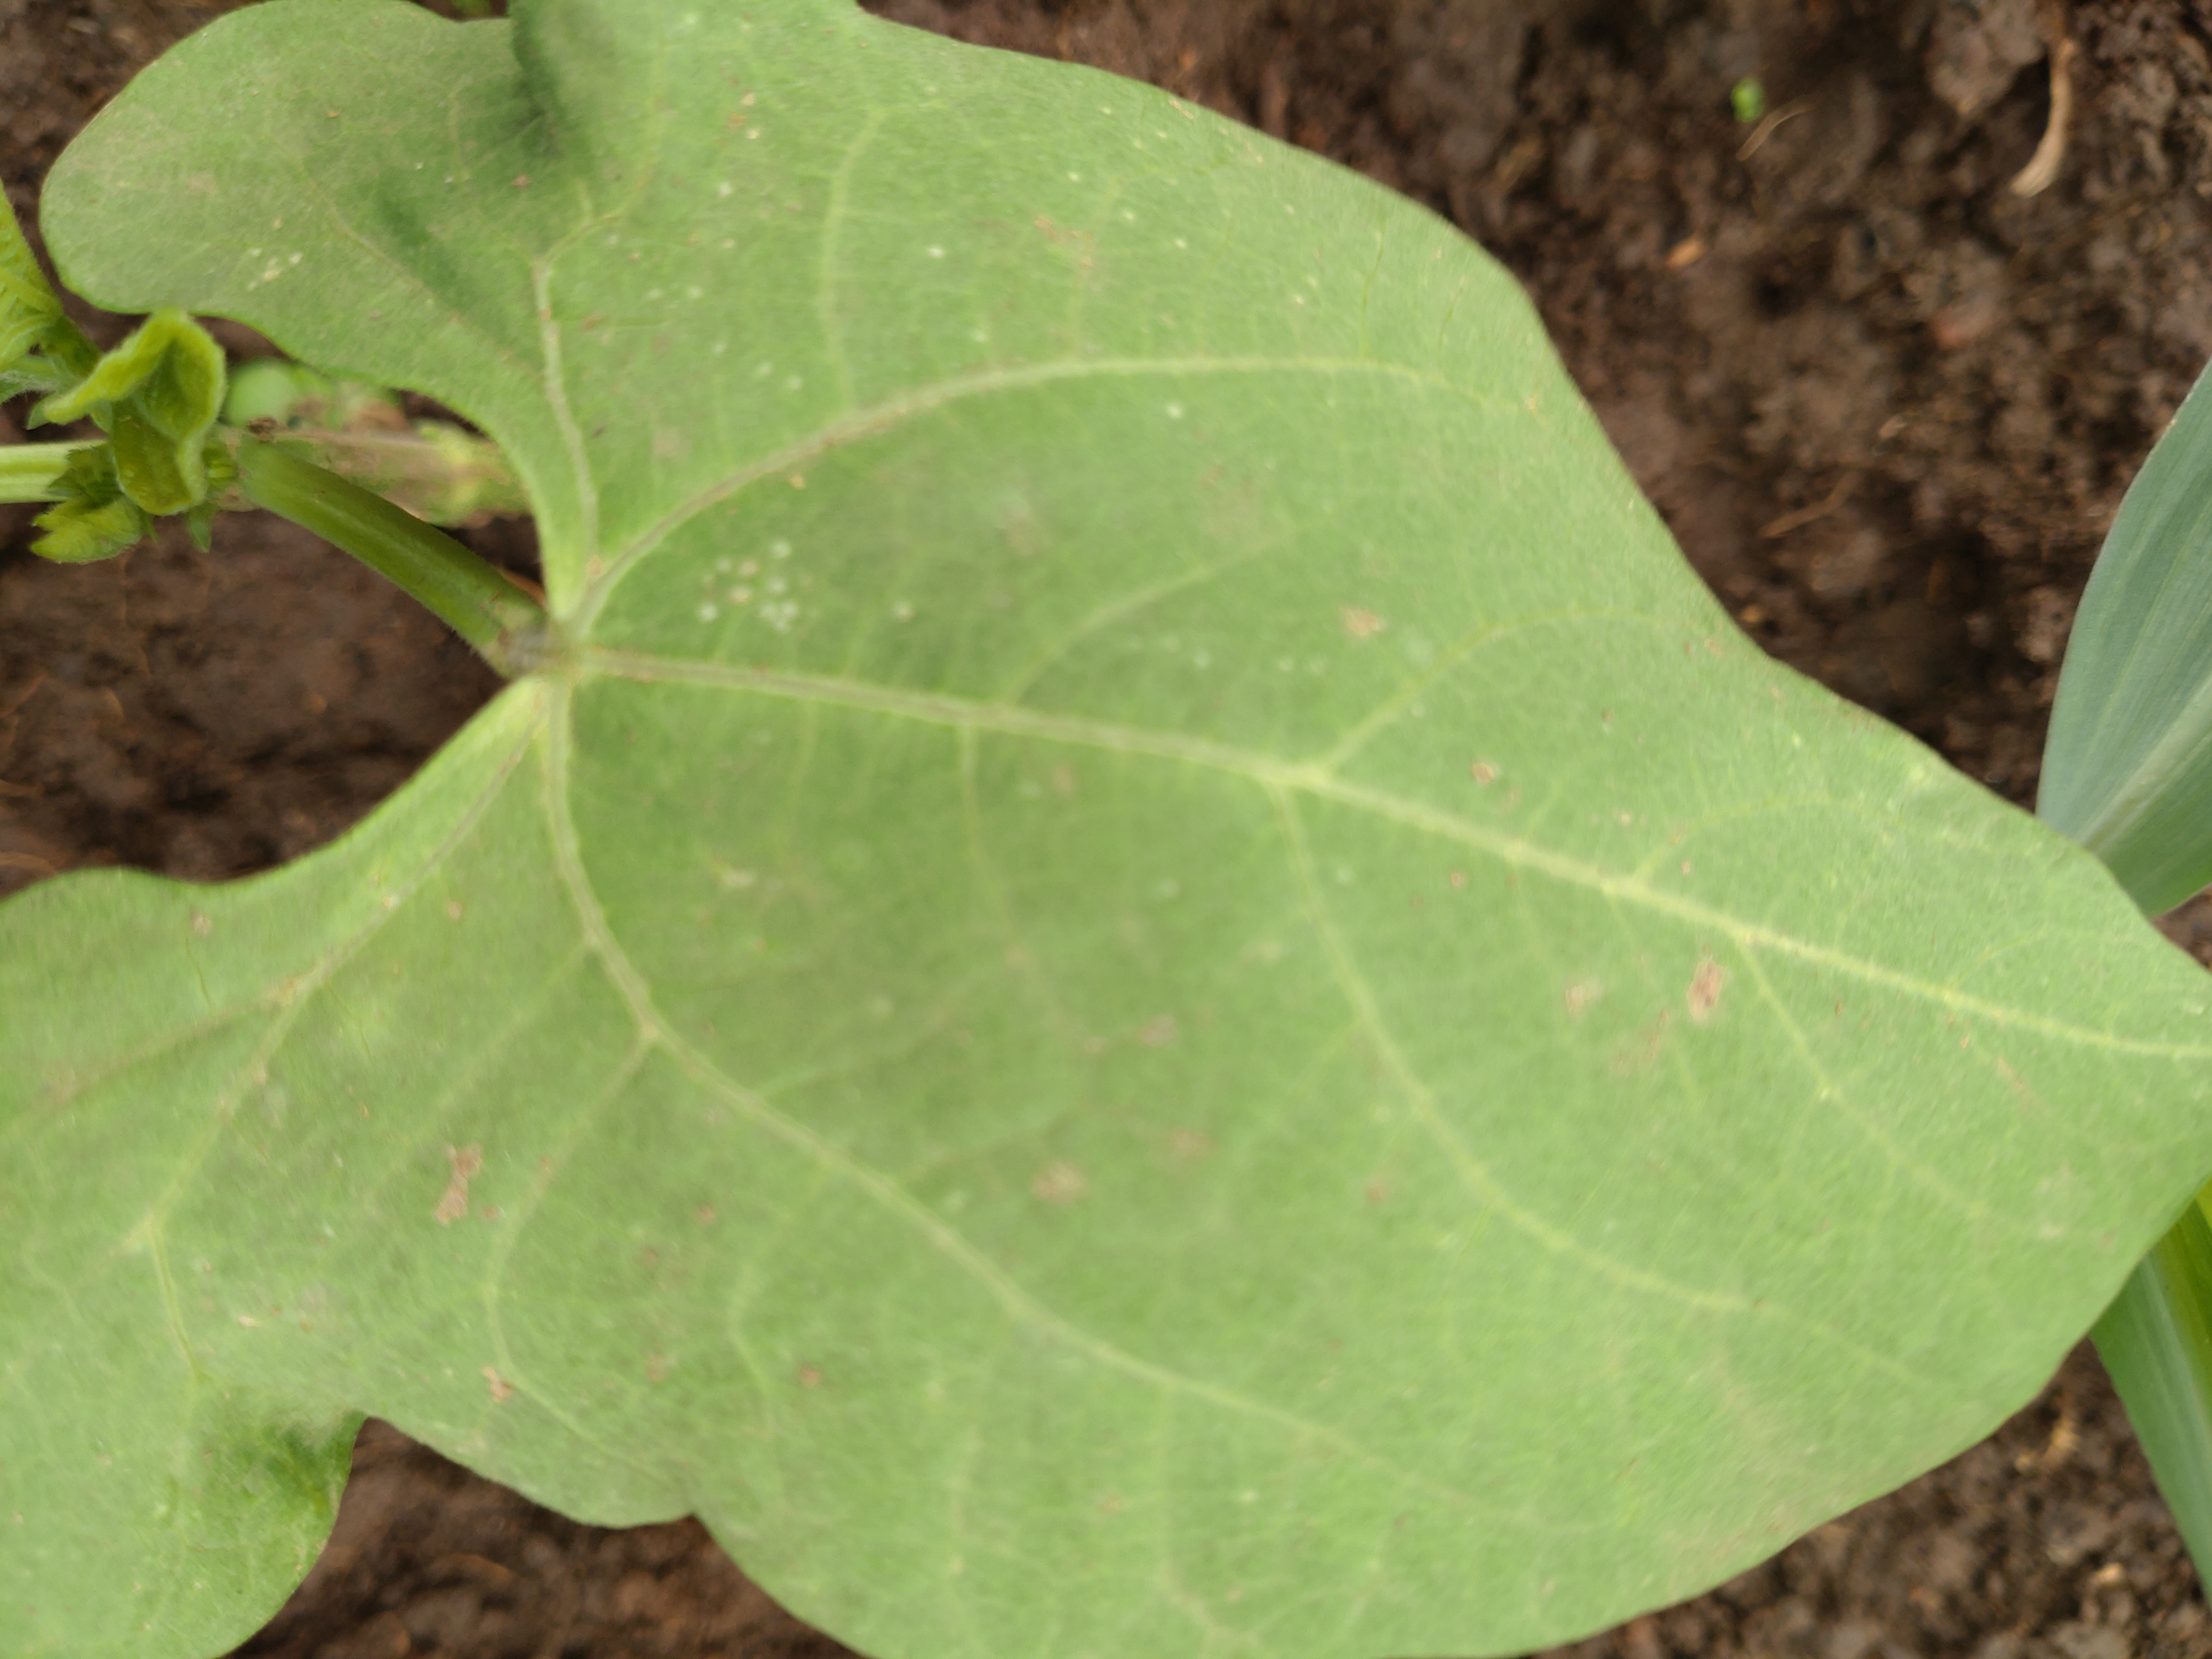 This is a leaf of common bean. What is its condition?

healthy
